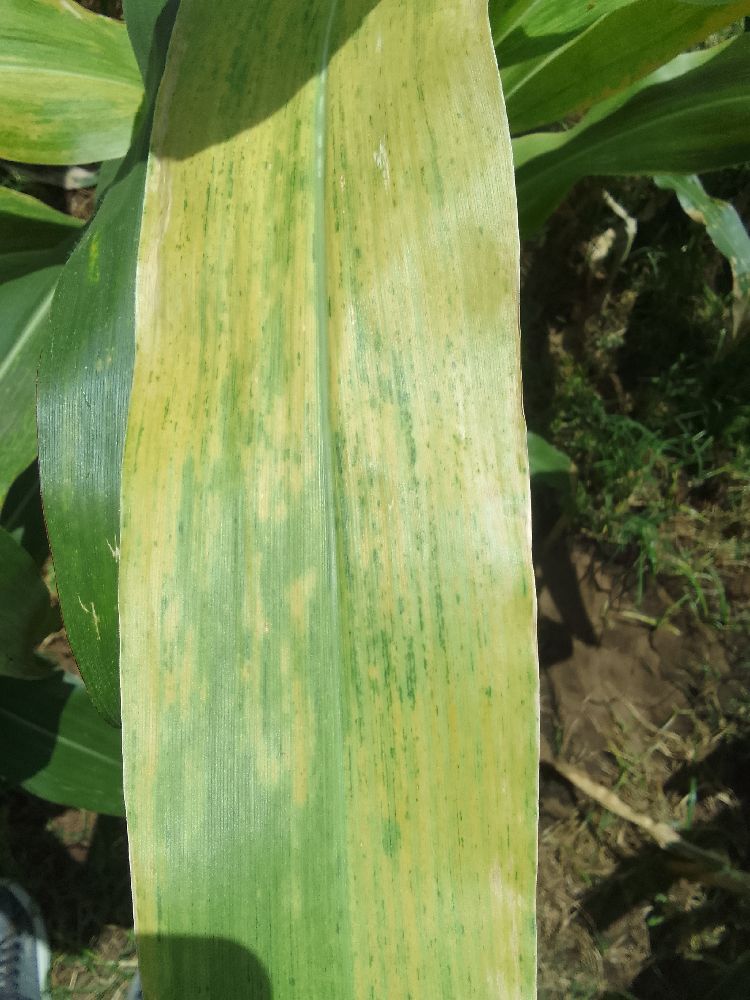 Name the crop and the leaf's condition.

maize, maize lethal necrosis
